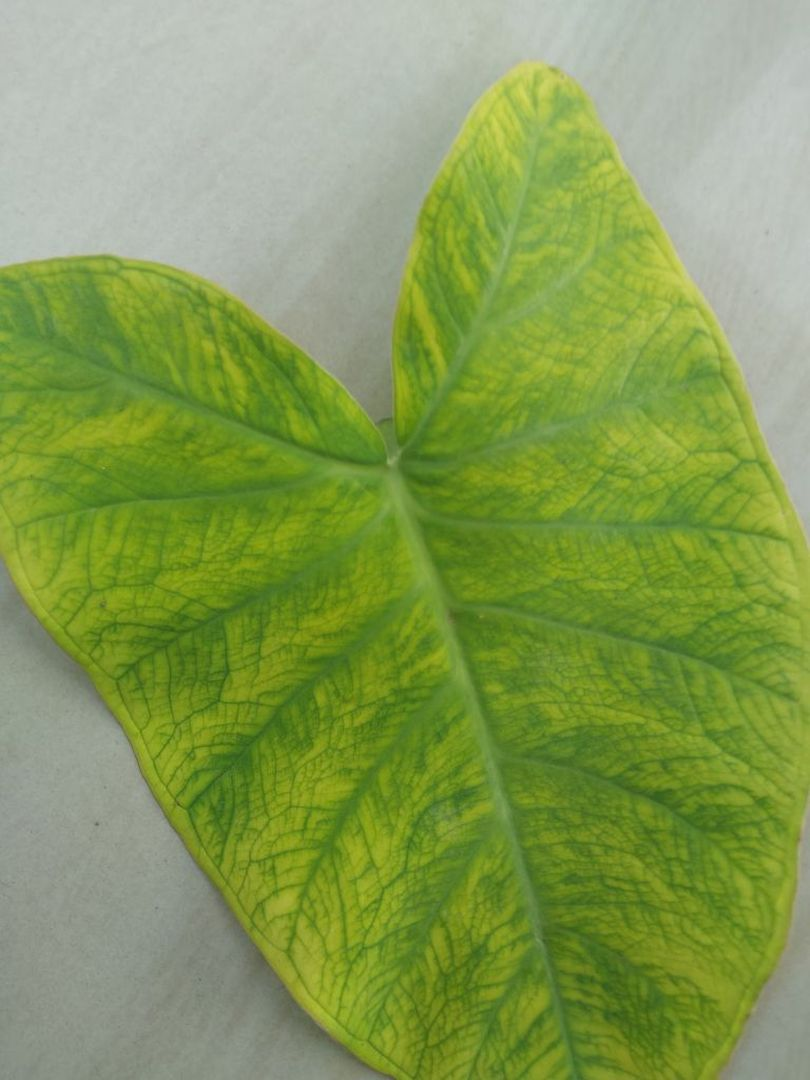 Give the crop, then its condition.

taro, mosaic
